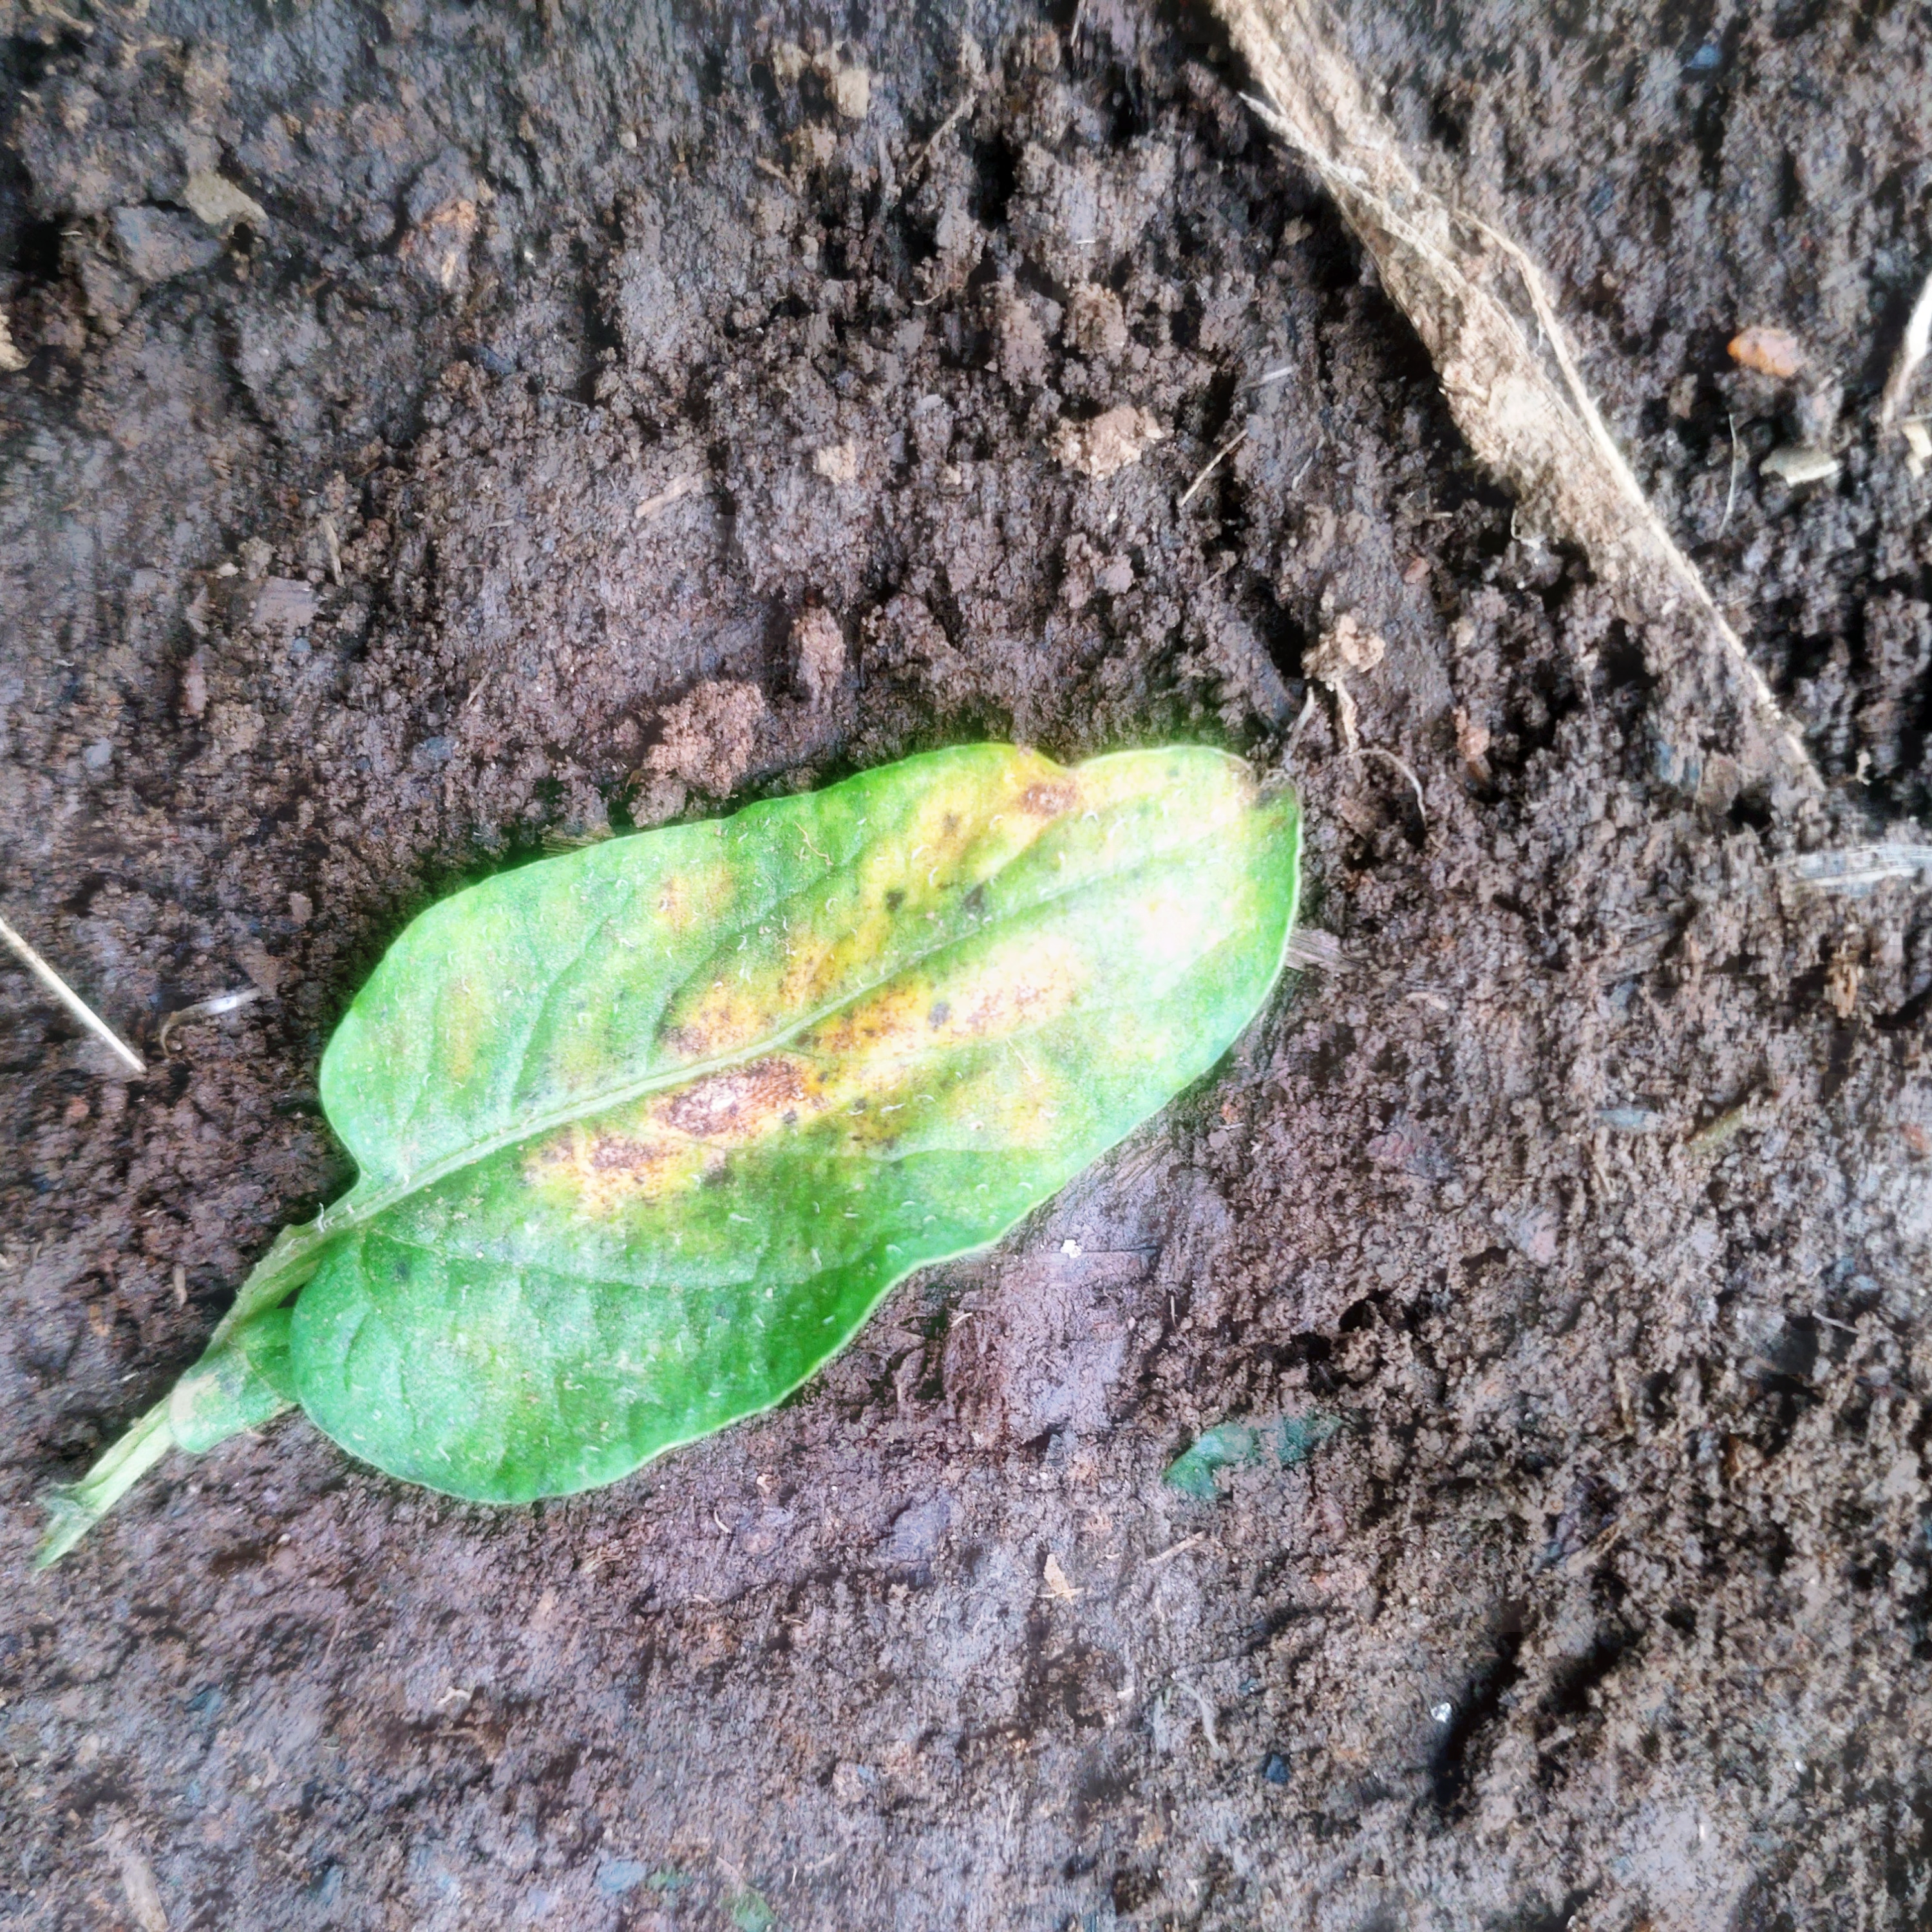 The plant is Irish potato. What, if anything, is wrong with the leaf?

late blight
